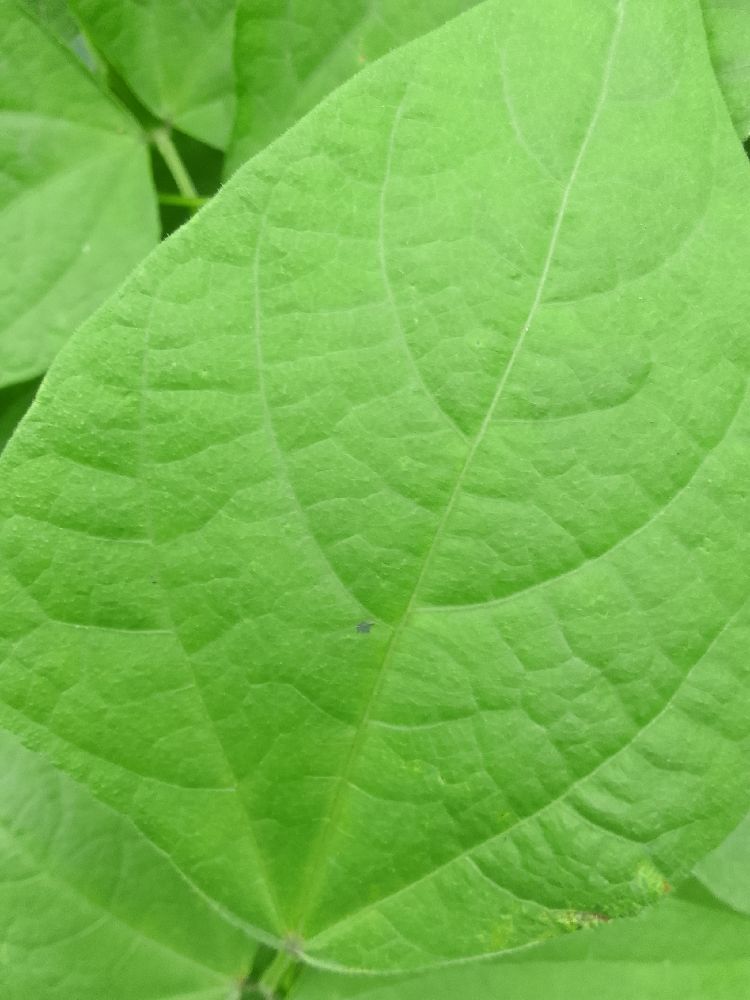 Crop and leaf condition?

common bean, healthy
